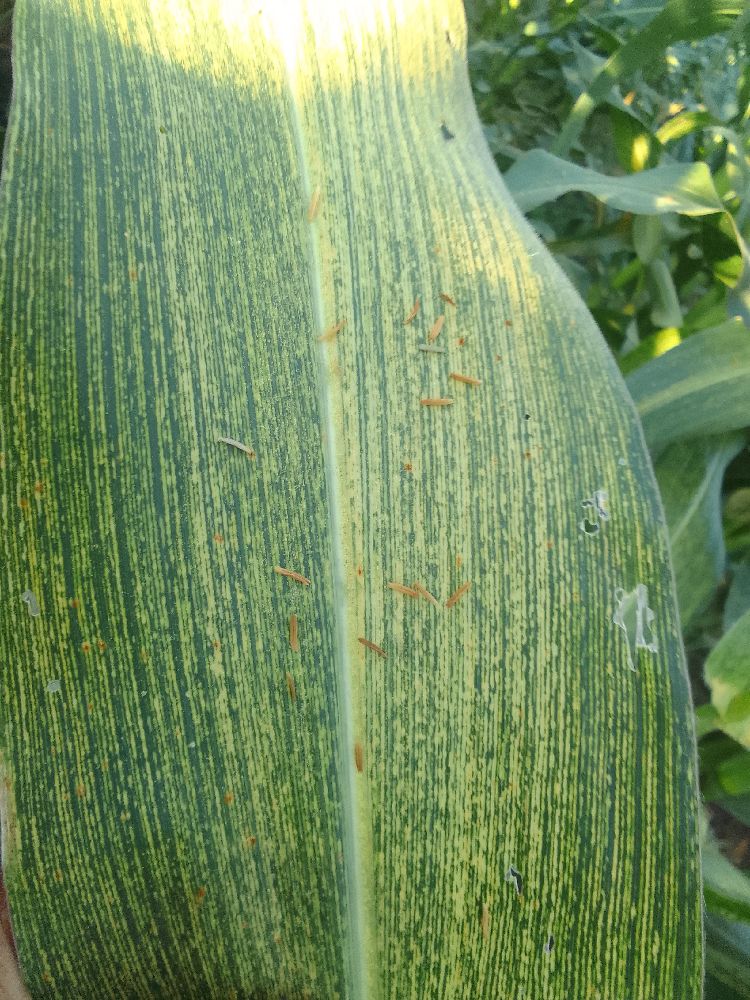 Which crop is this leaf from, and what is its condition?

maize, maize streak virus
